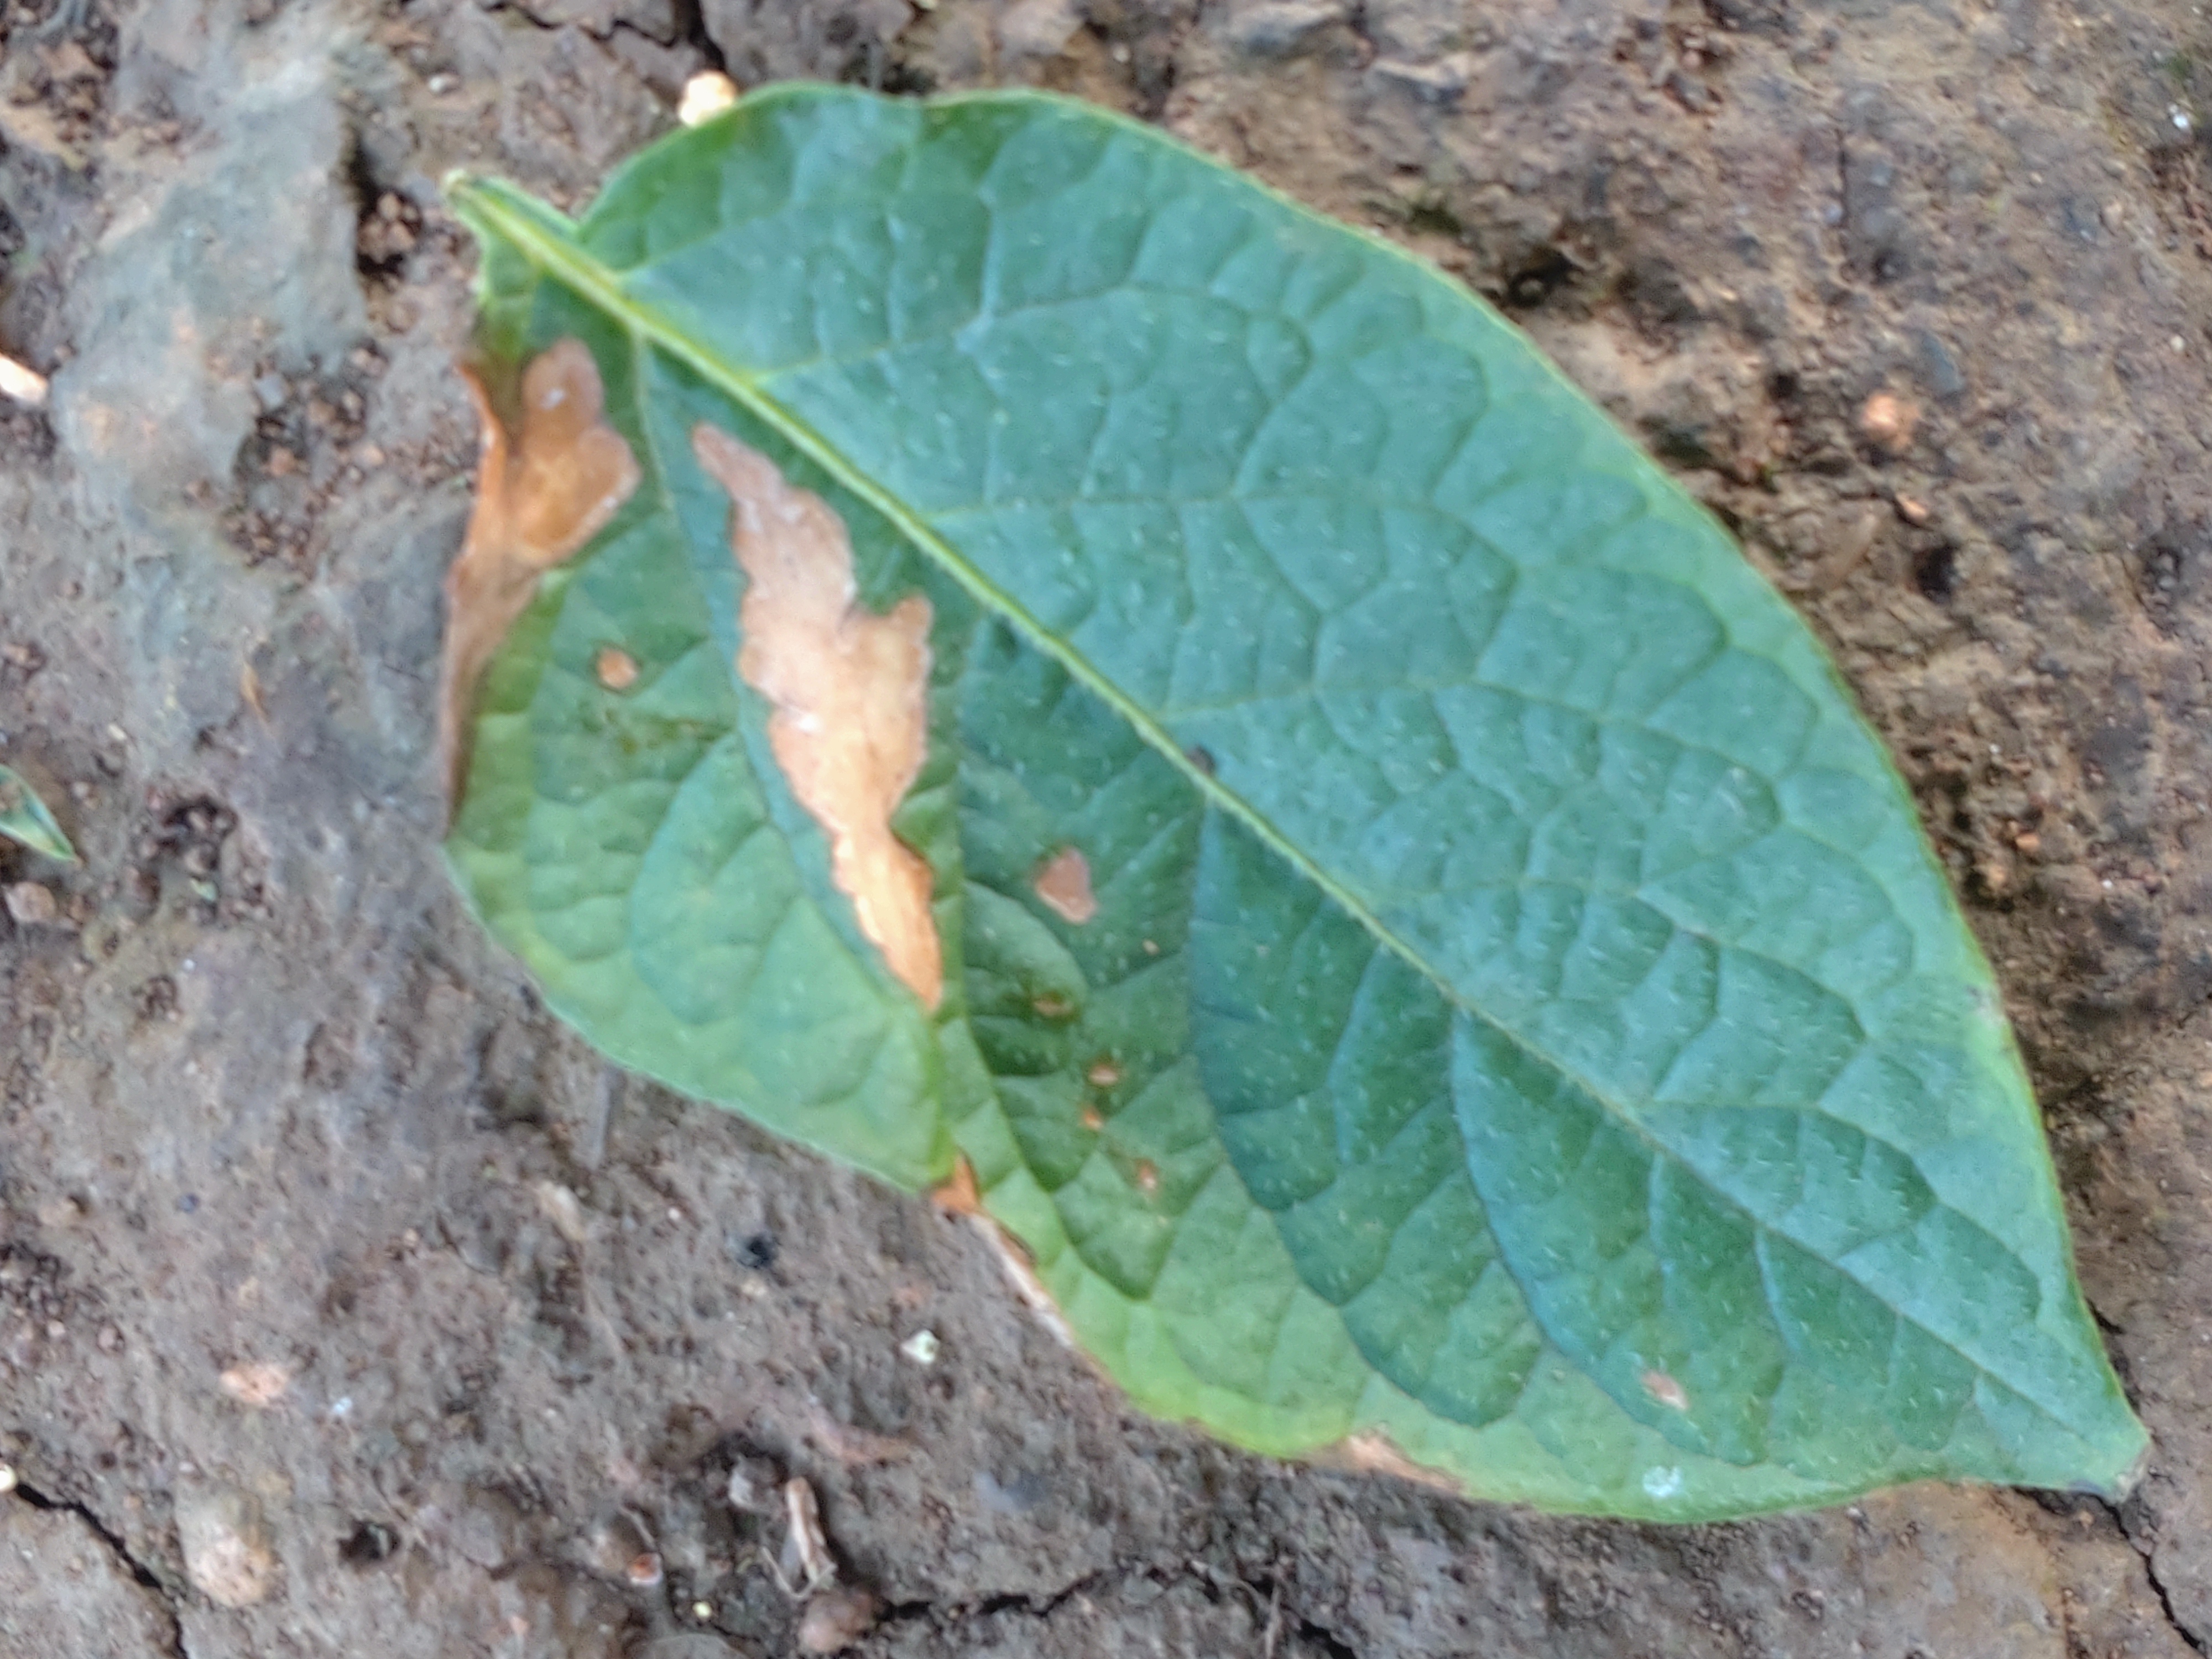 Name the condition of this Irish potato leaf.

early blight
